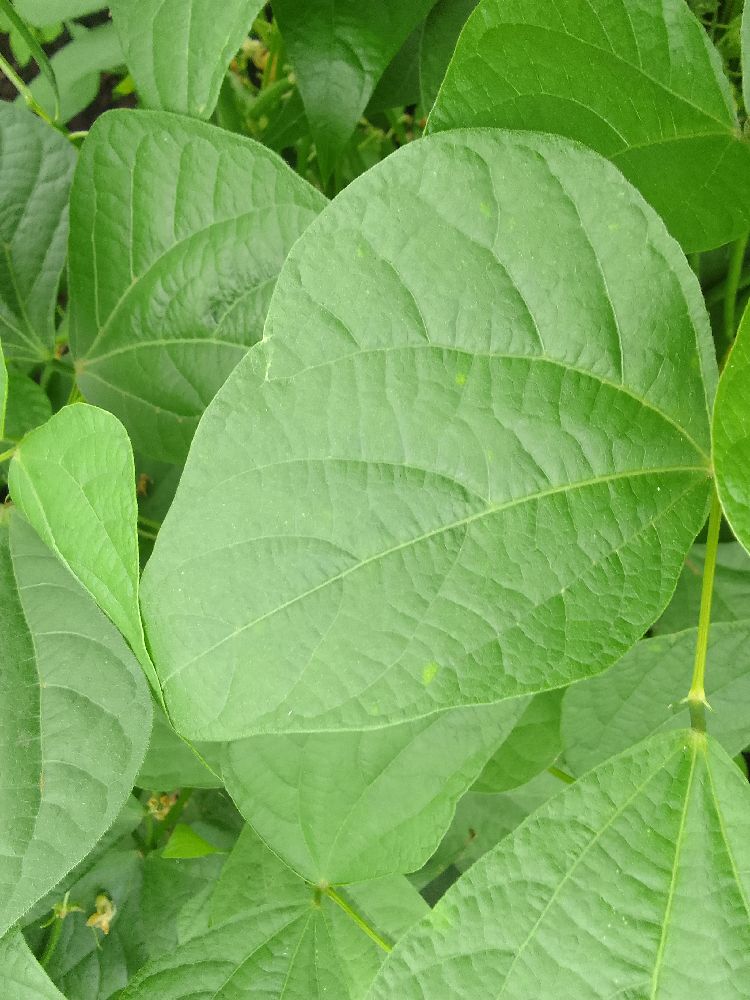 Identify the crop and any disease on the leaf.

common bean, healthy
